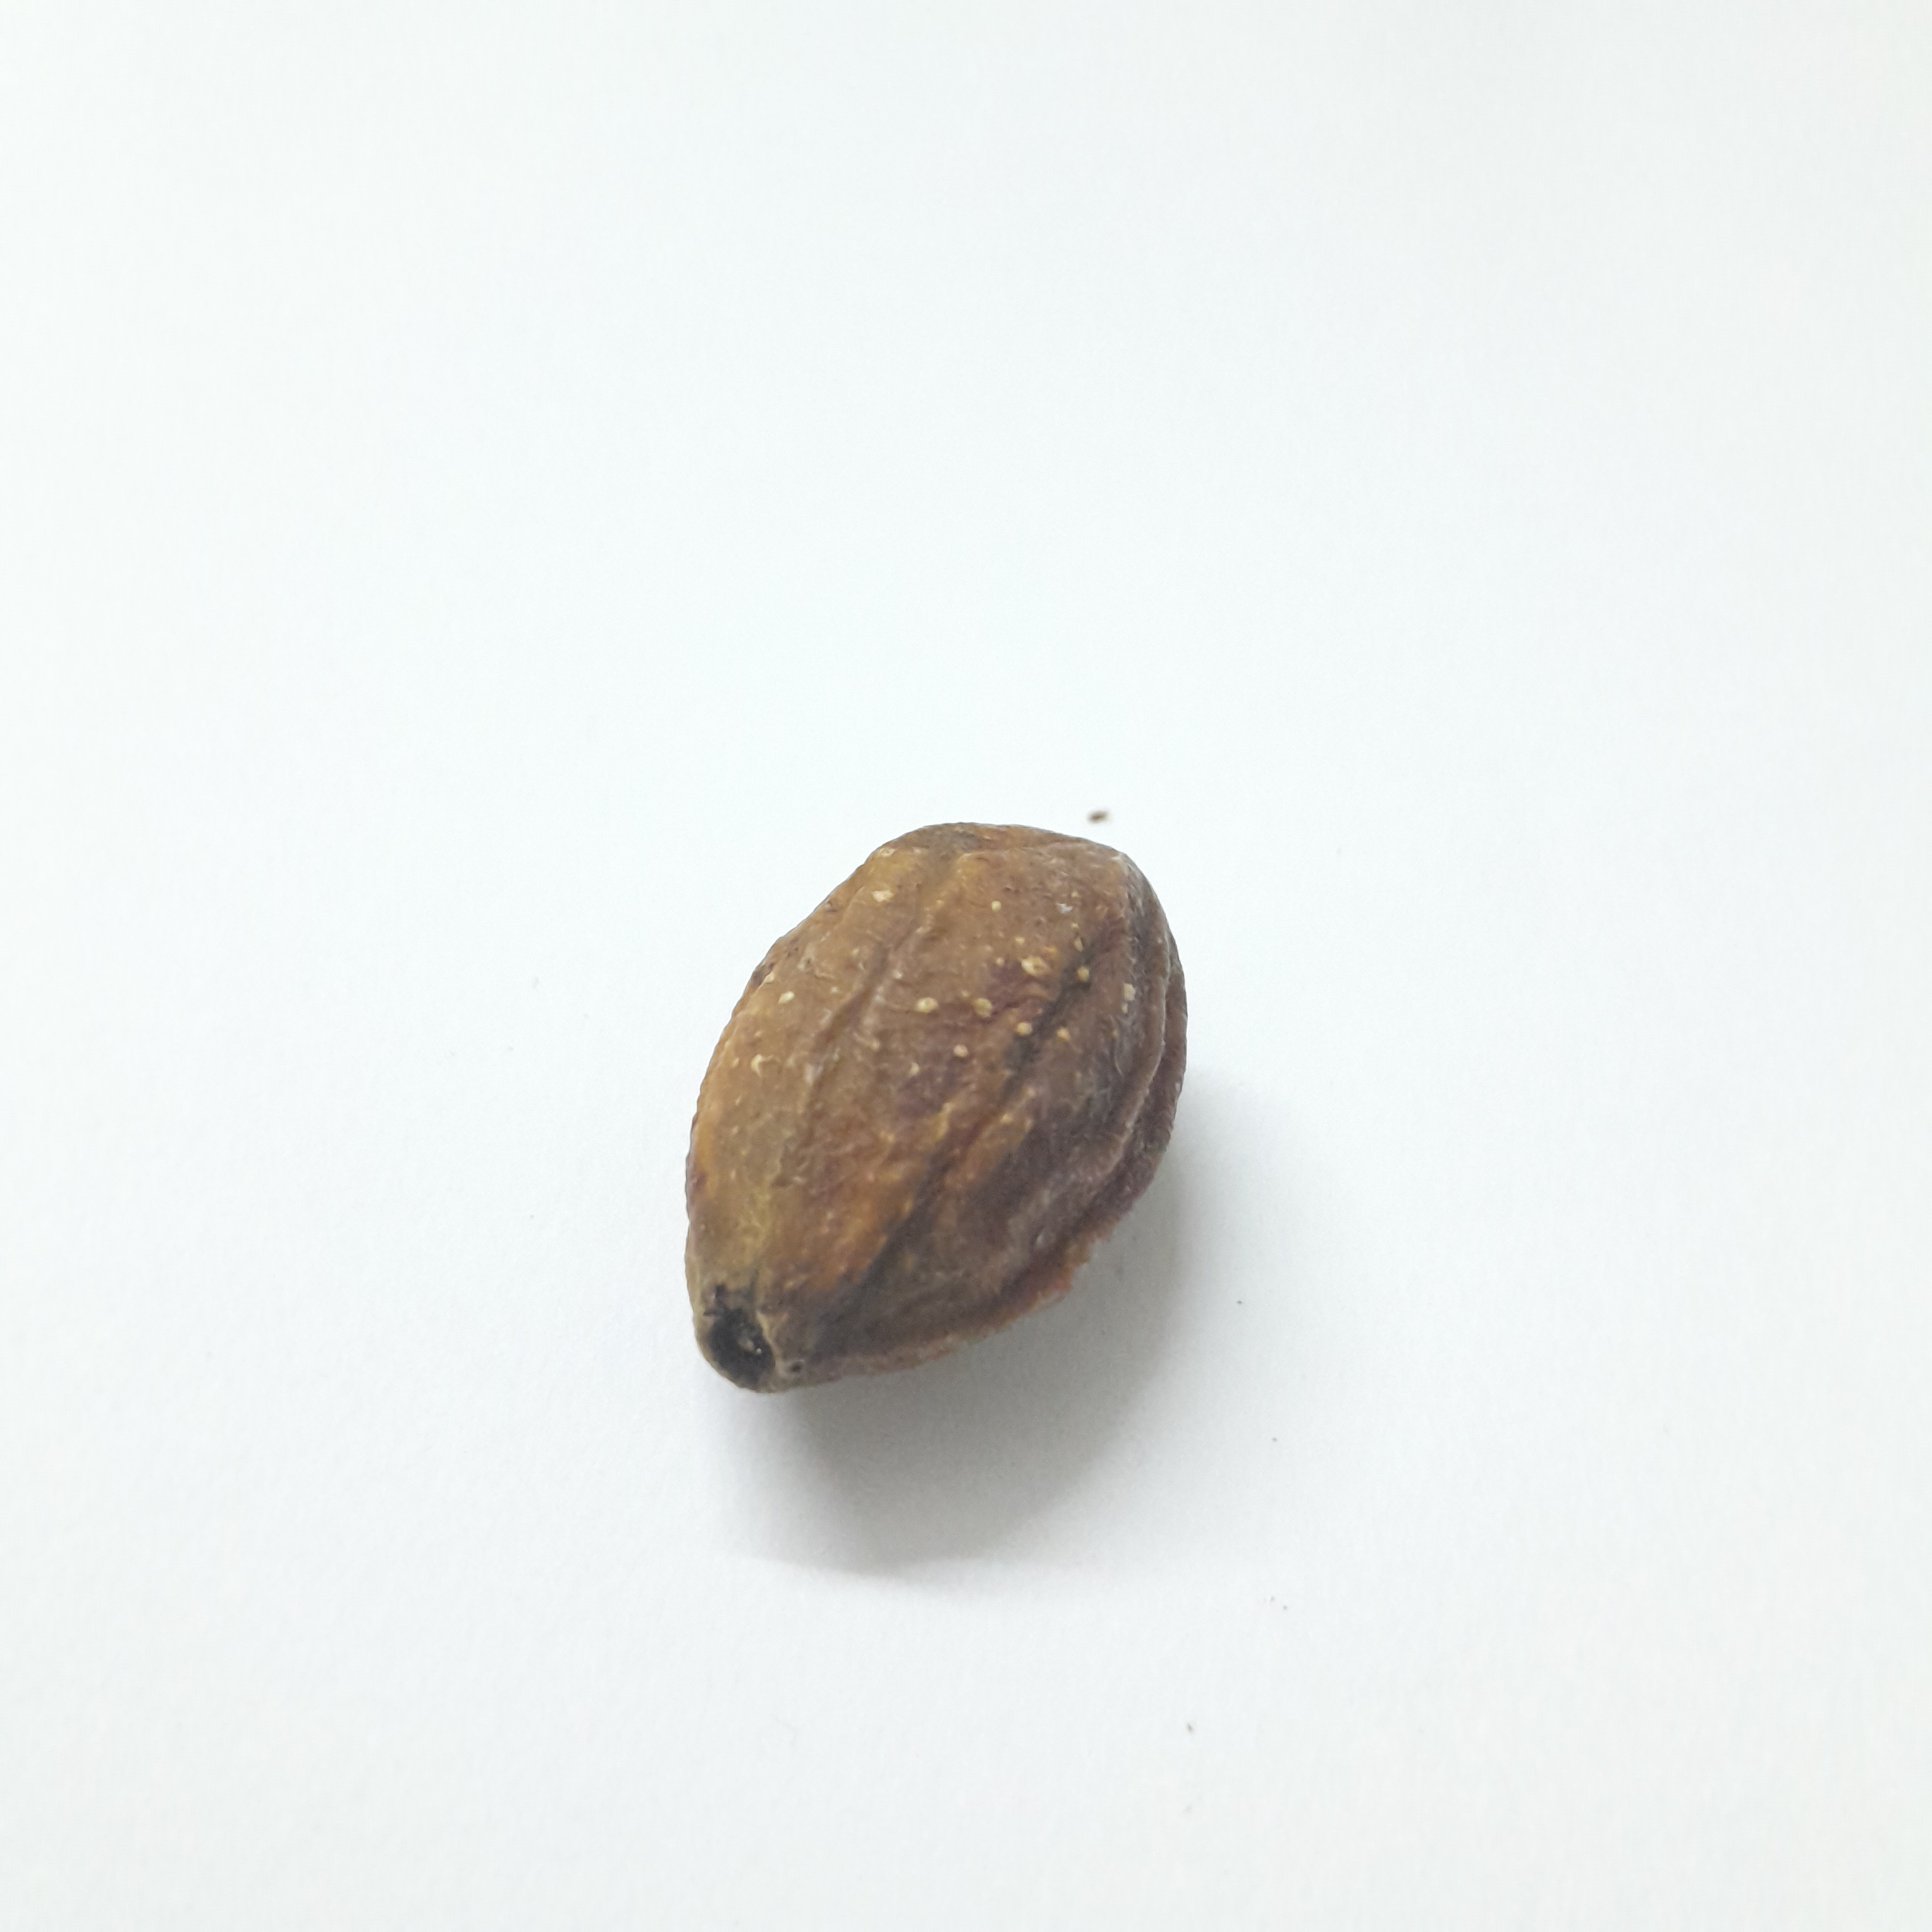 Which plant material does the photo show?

hirdaa
